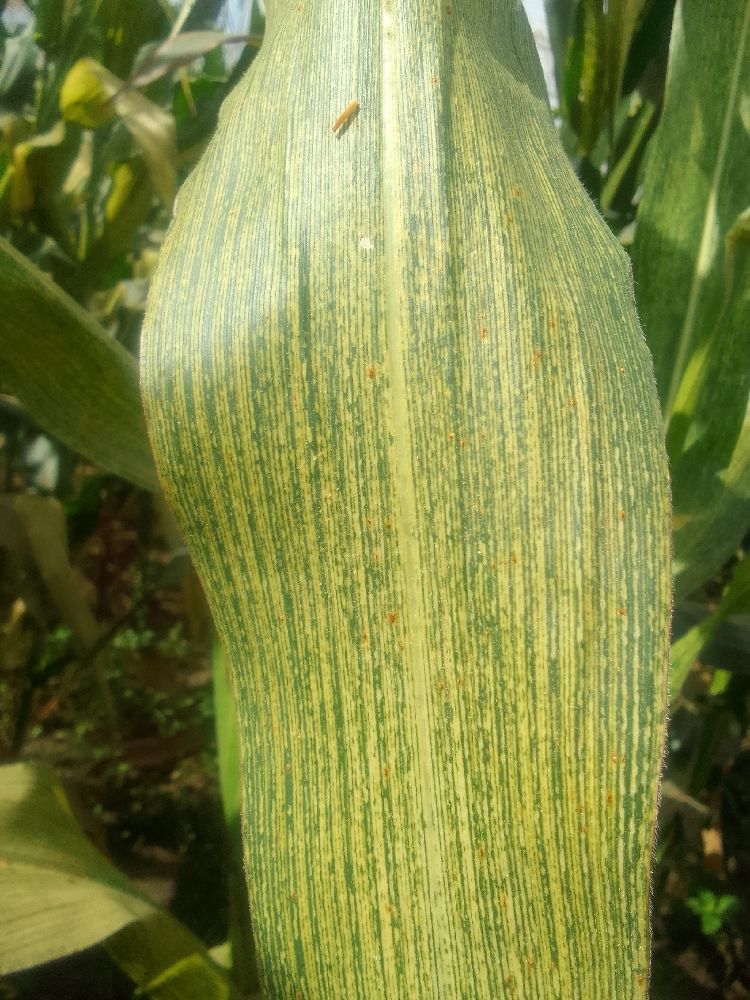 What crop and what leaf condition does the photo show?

maize, maize streak virus
